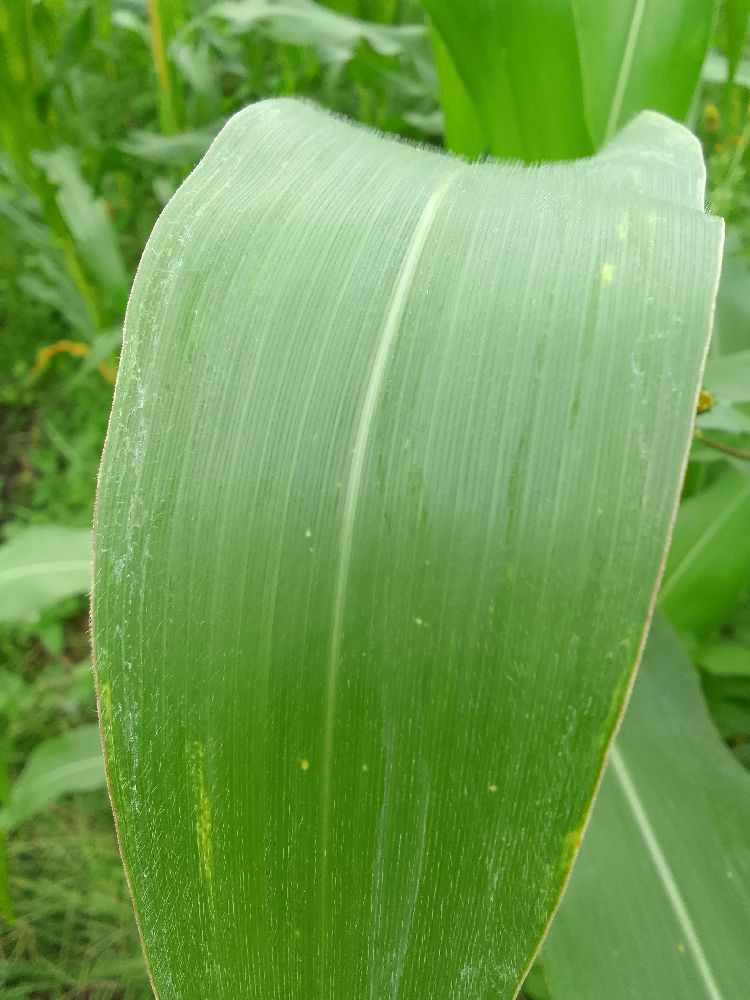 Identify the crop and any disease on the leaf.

maize, healthy
